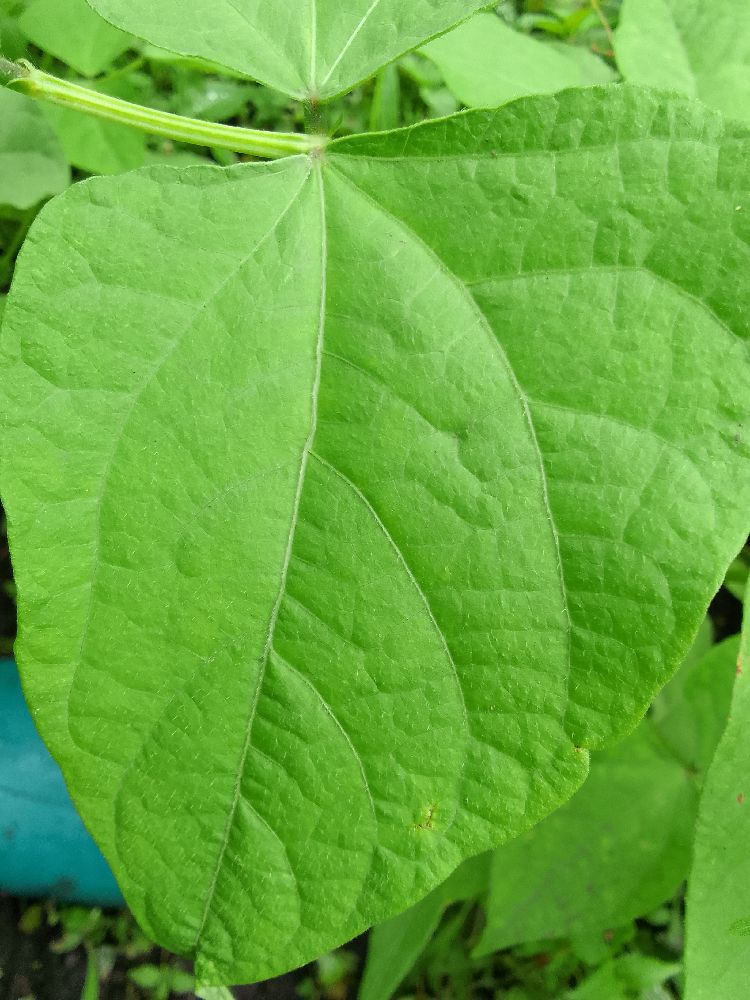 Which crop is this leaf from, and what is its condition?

common bean, healthy
